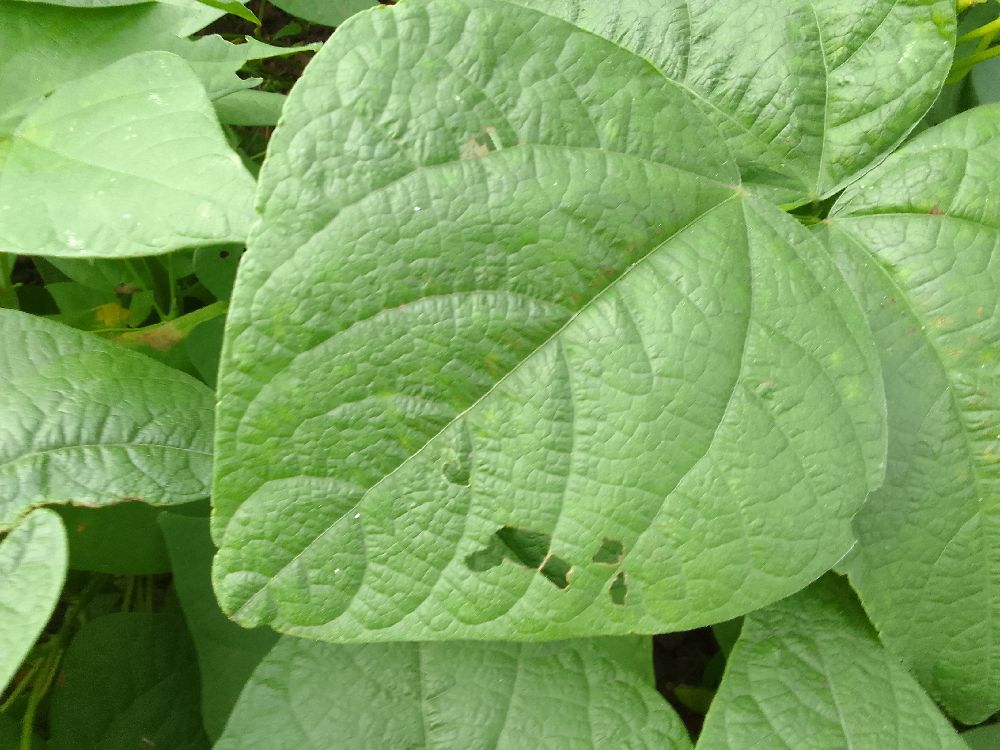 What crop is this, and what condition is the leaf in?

common bean, healthy
